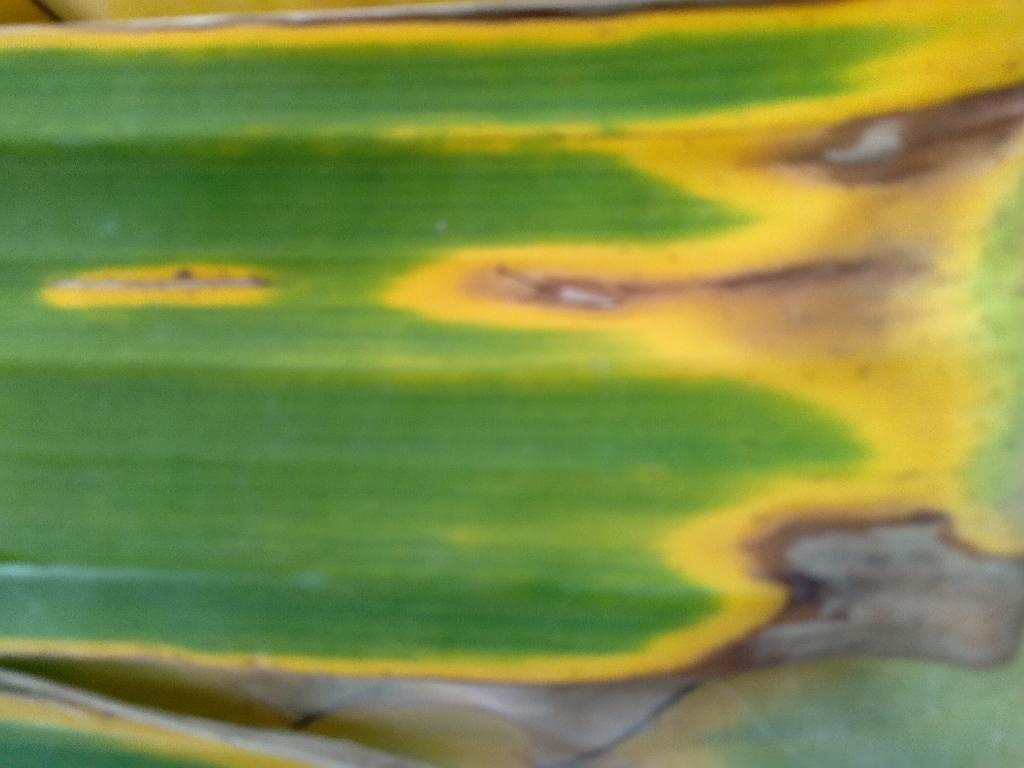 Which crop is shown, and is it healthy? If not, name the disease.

banana, fusarium wilt race 1
